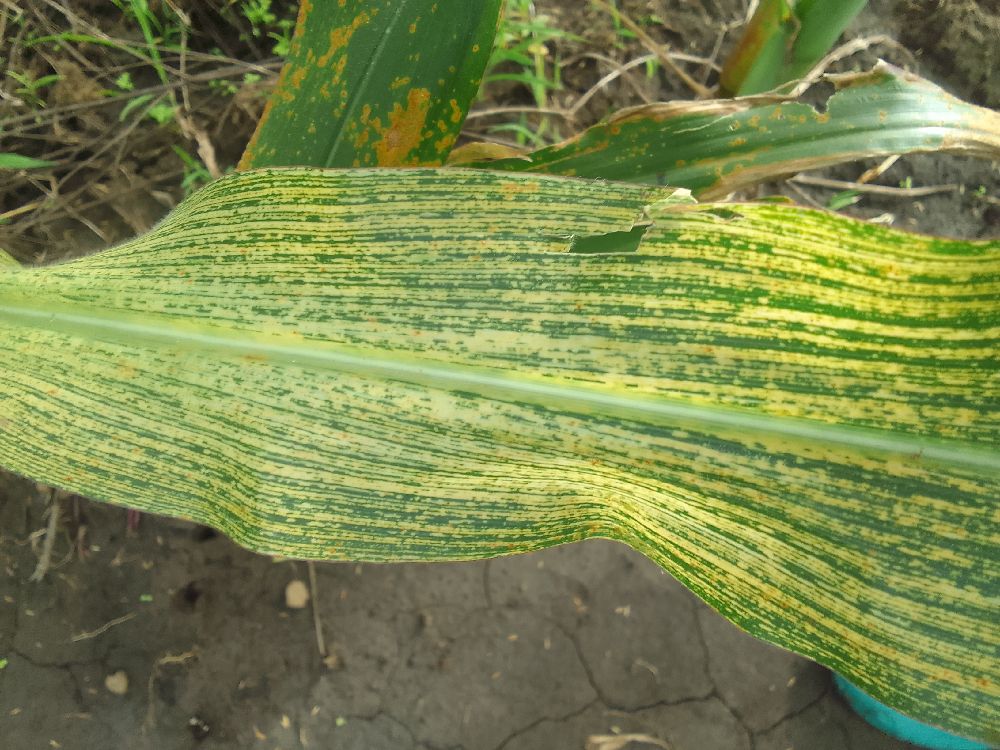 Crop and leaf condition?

maize, maize streak virus
